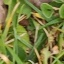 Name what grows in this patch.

grass
